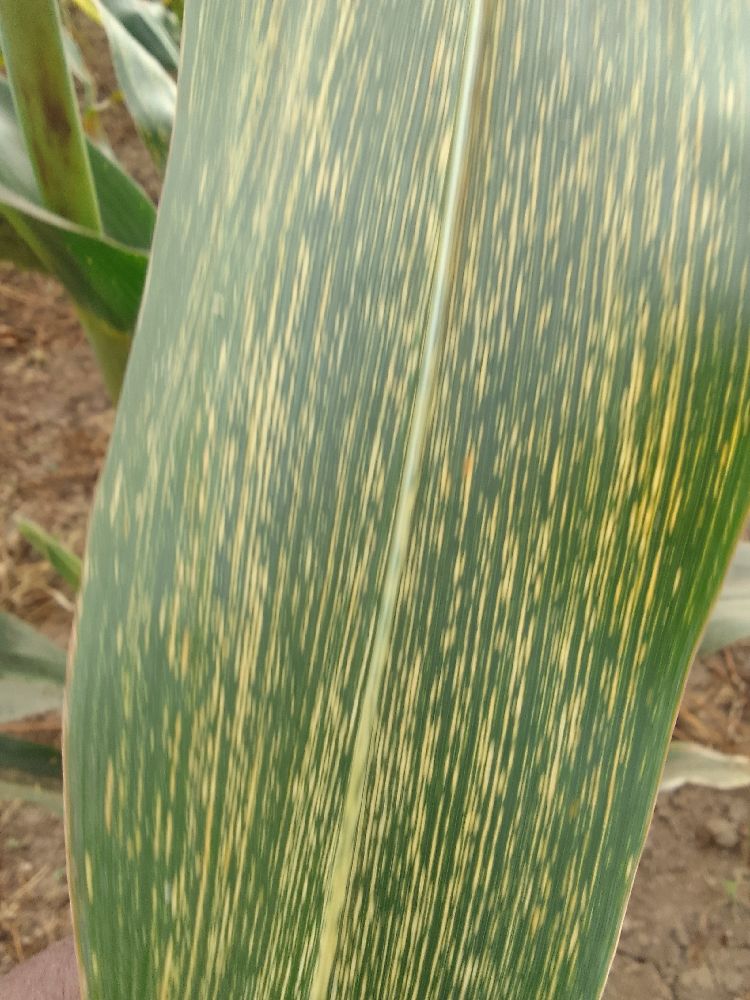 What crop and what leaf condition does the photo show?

maize, maize streak virus
